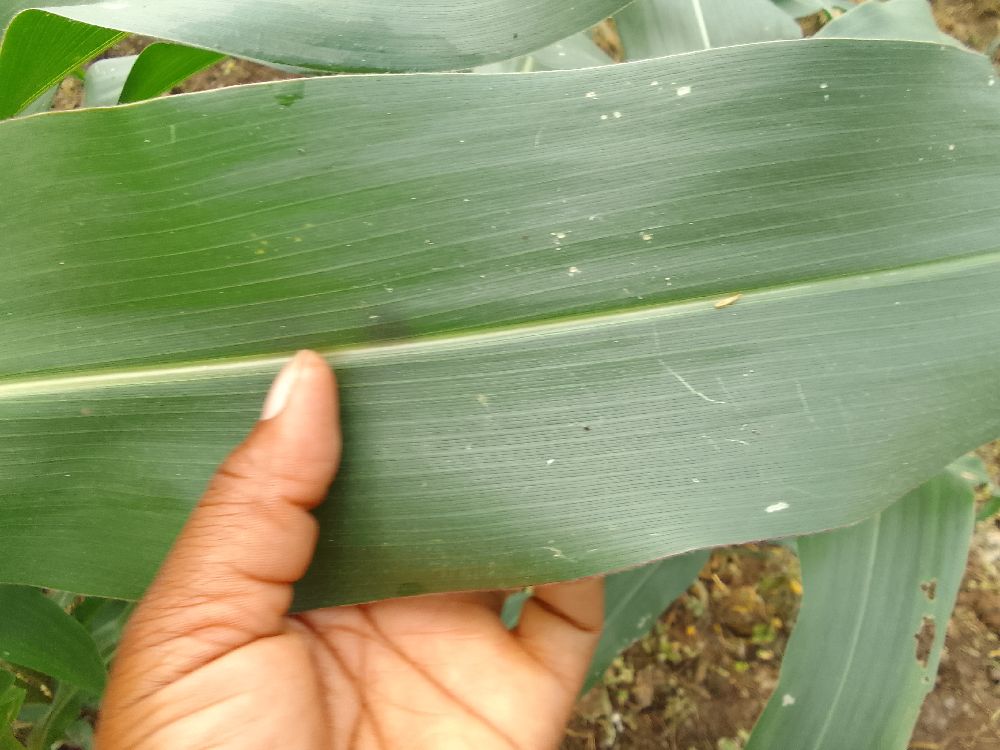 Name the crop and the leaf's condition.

maize, healthy
